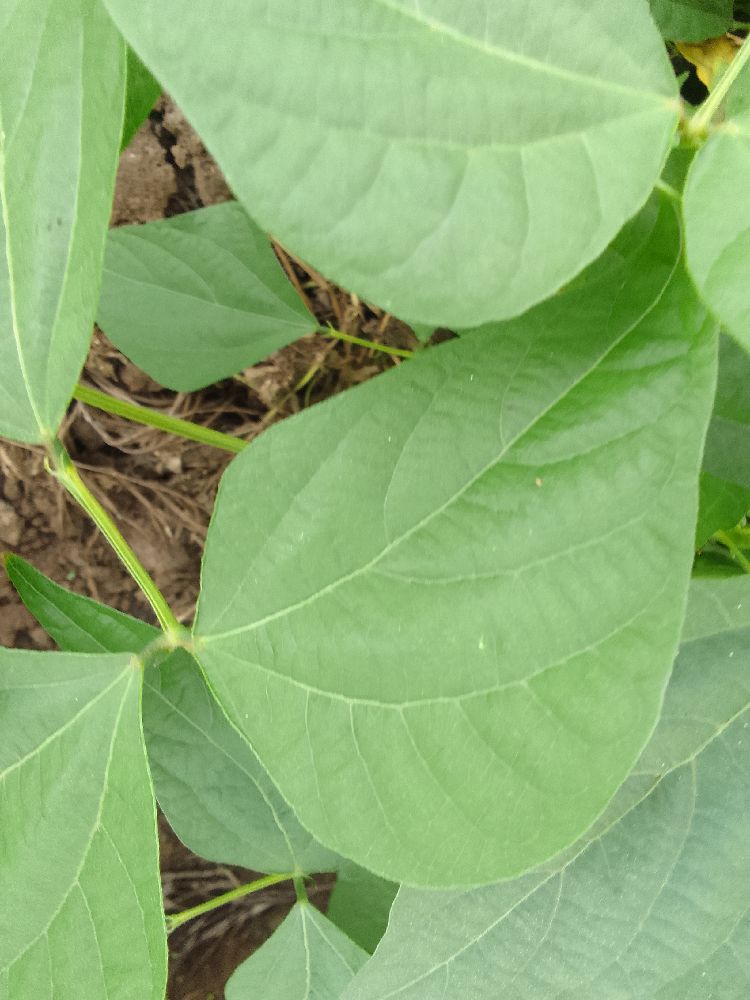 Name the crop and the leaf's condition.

common bean, healthy
